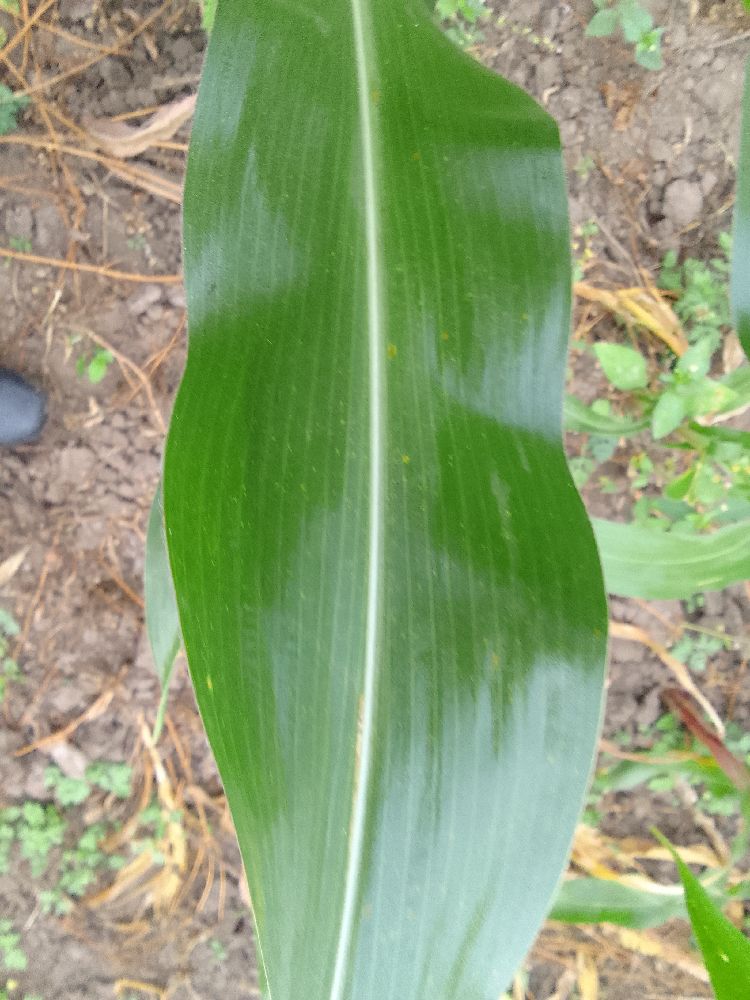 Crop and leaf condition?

maize, healthy
